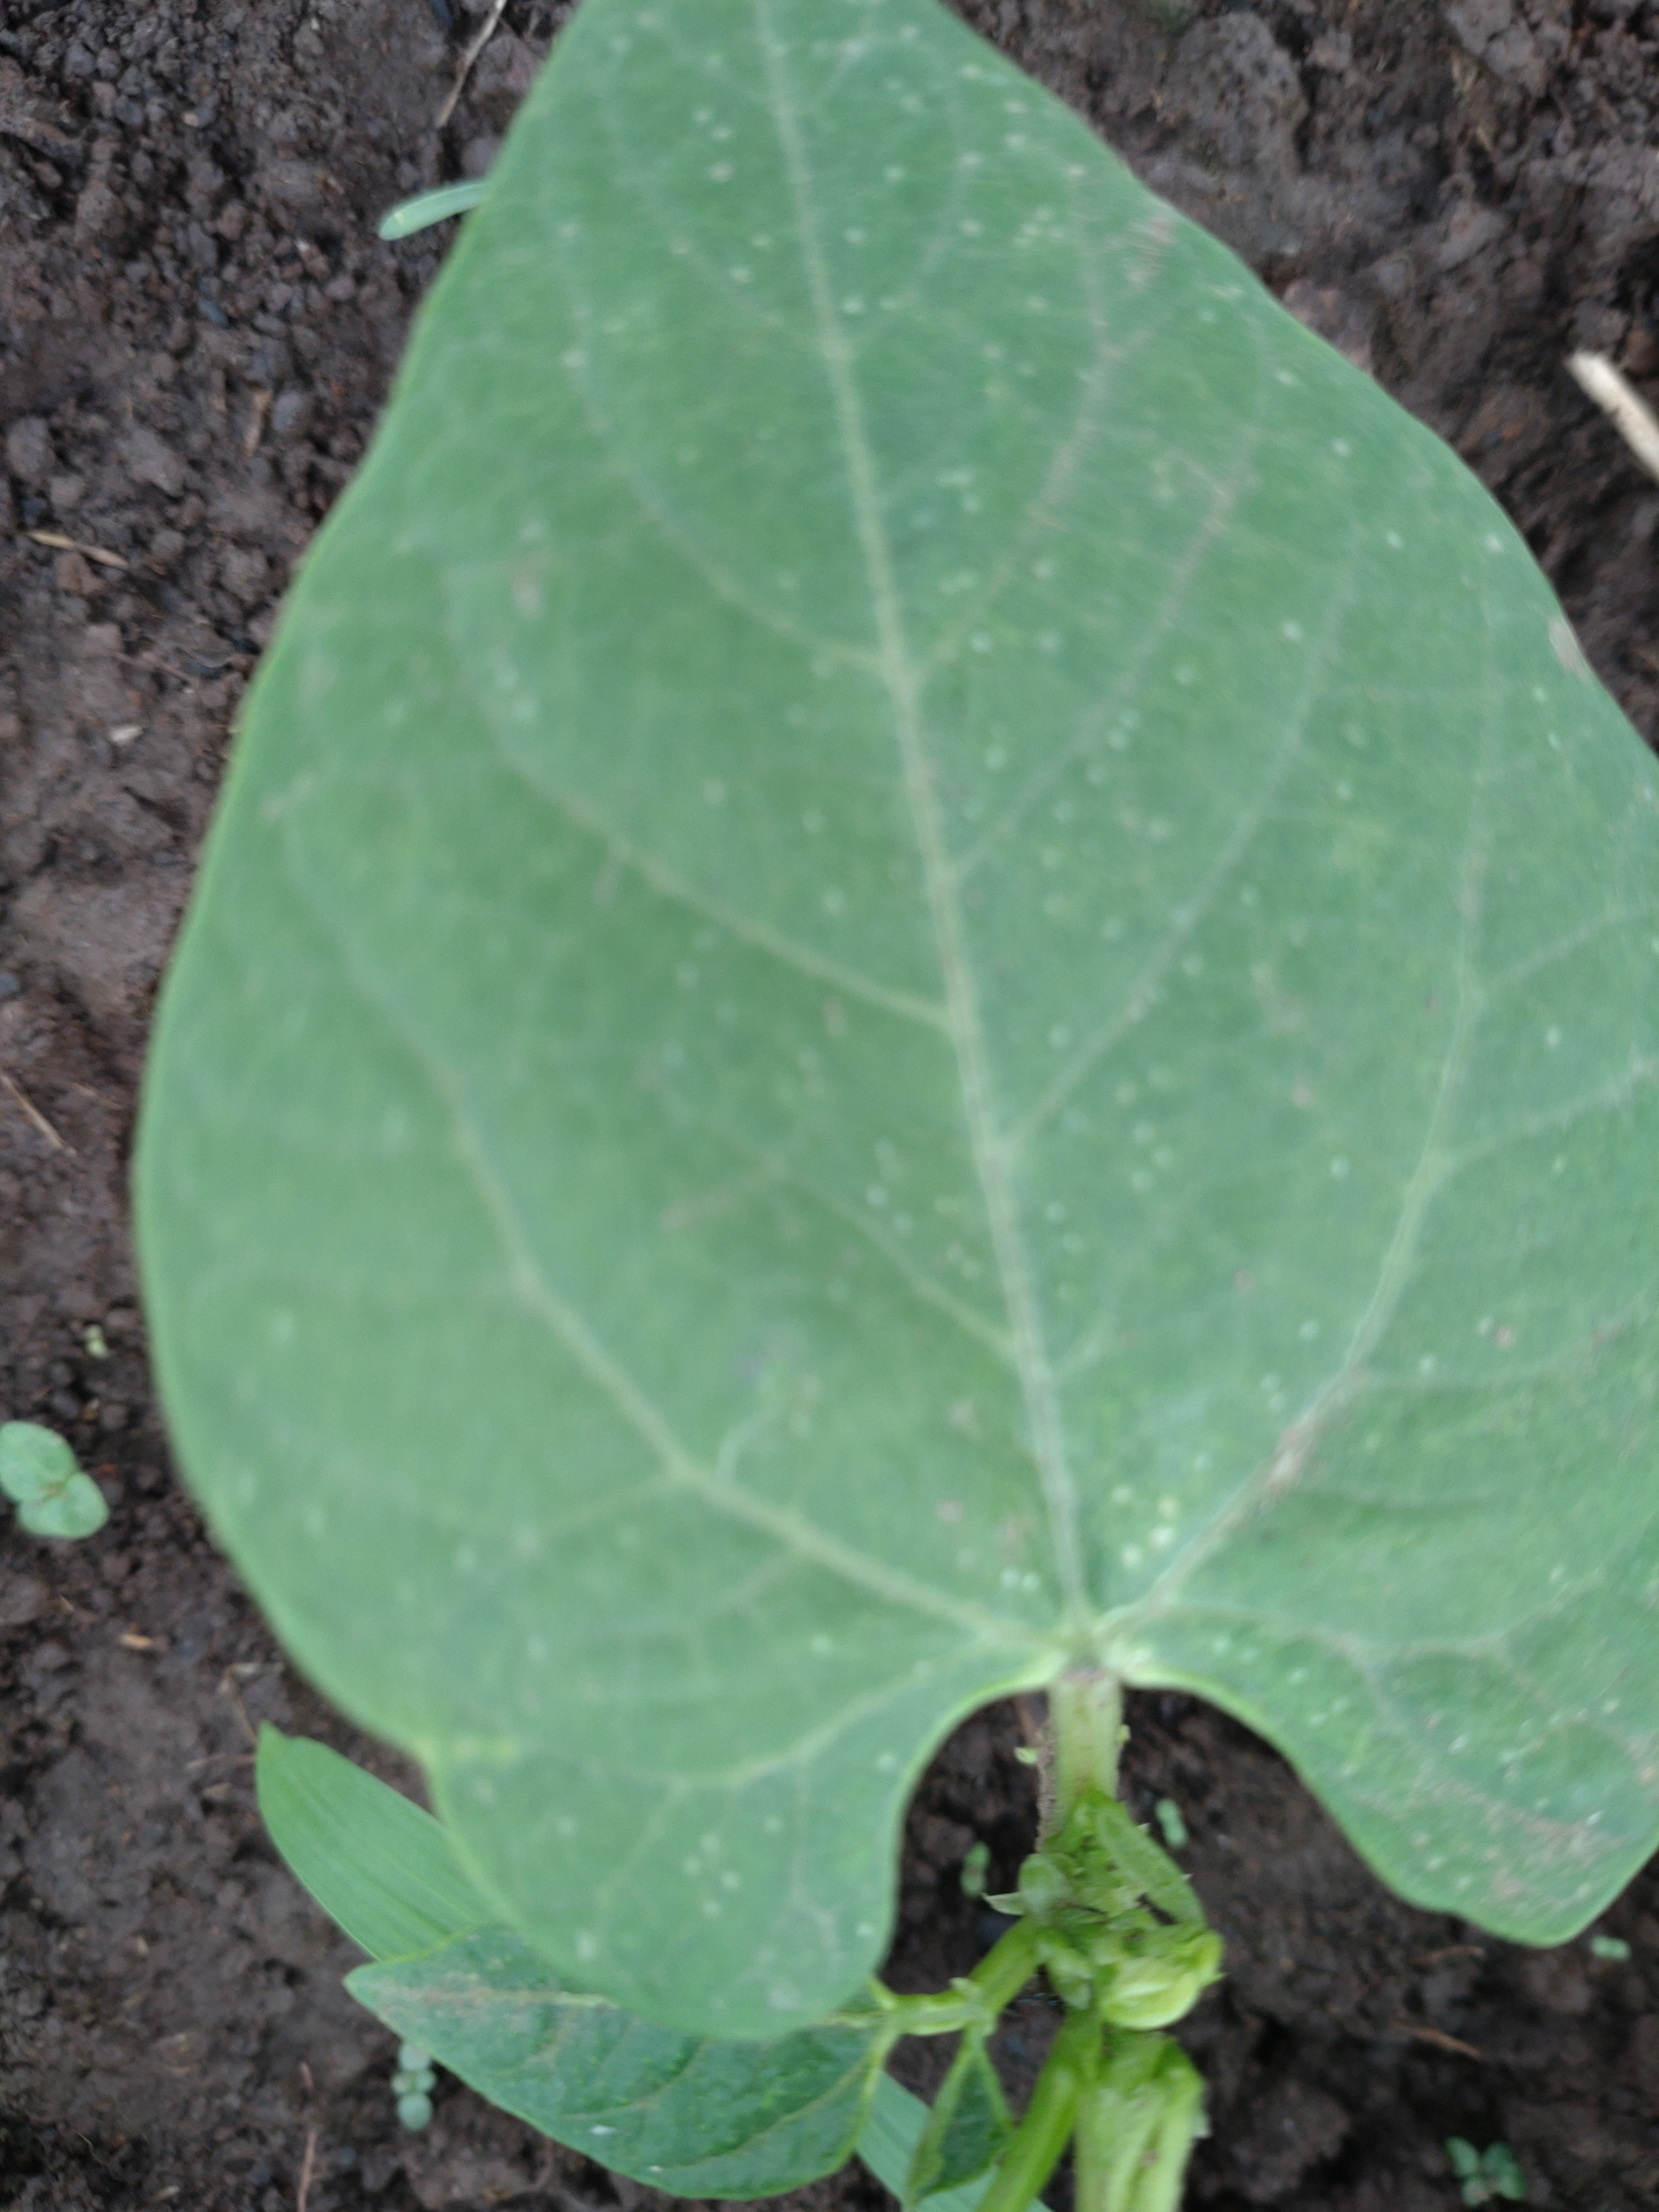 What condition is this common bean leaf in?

healthy
